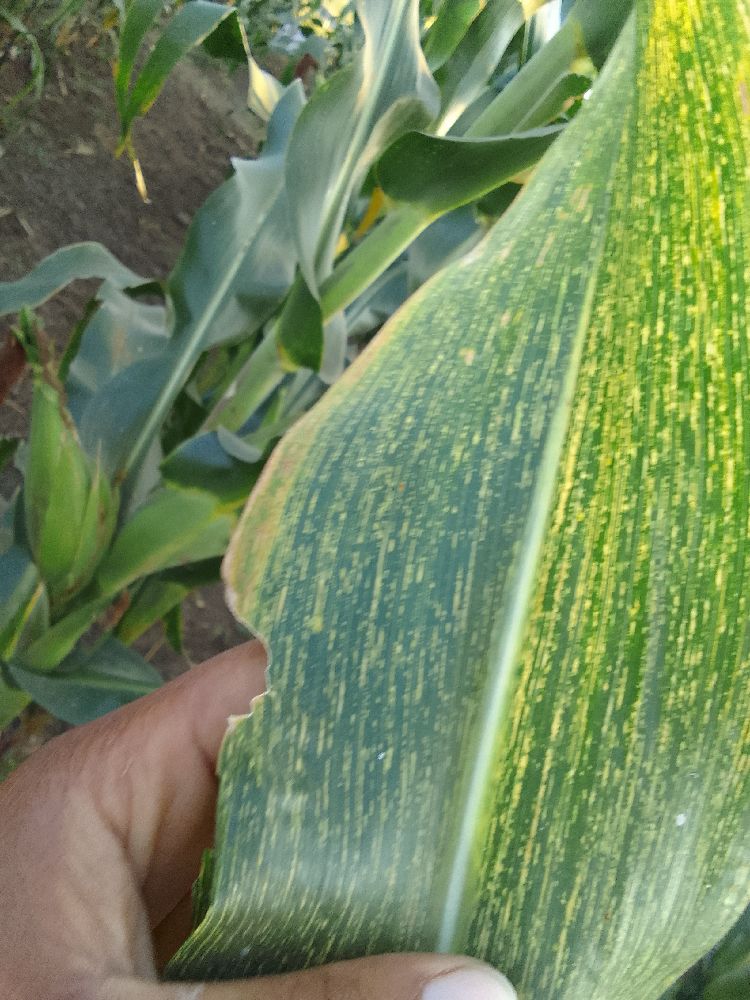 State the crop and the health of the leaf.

maize, maize streak virus
